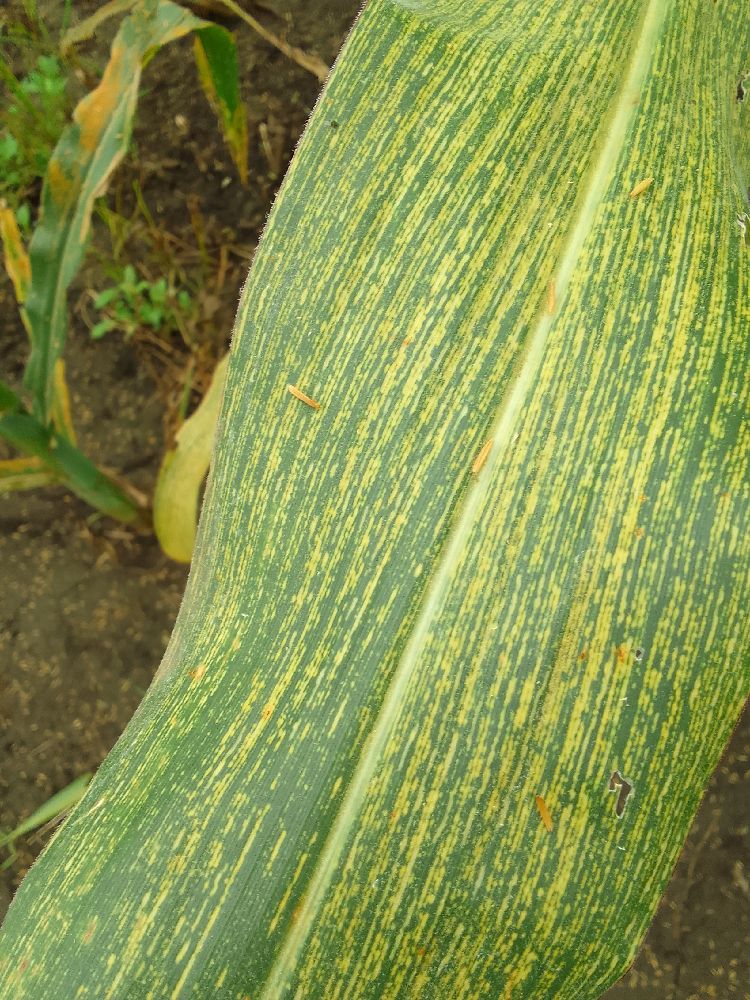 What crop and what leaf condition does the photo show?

maize, maize streak virus
